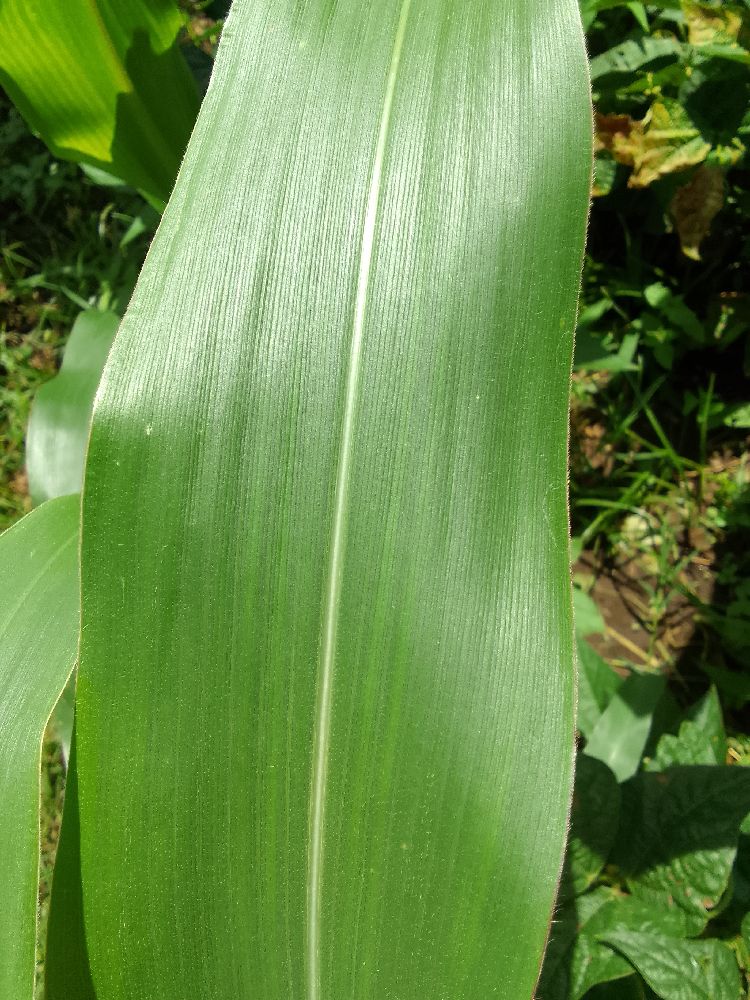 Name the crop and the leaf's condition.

maize, healthy
